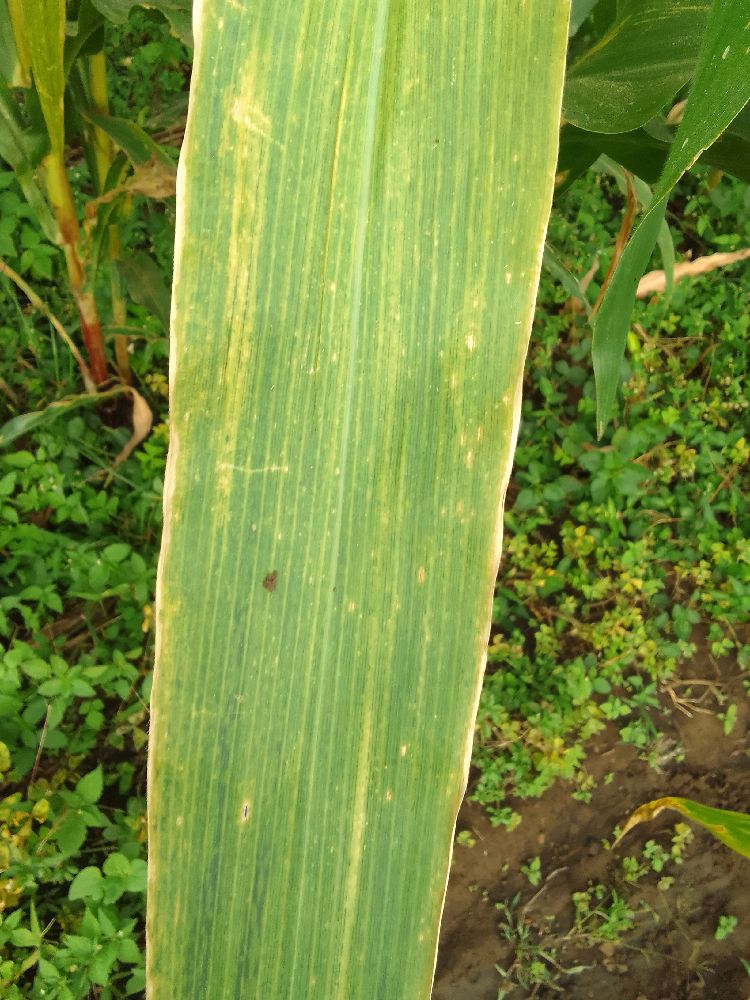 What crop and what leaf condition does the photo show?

maize, healthy
